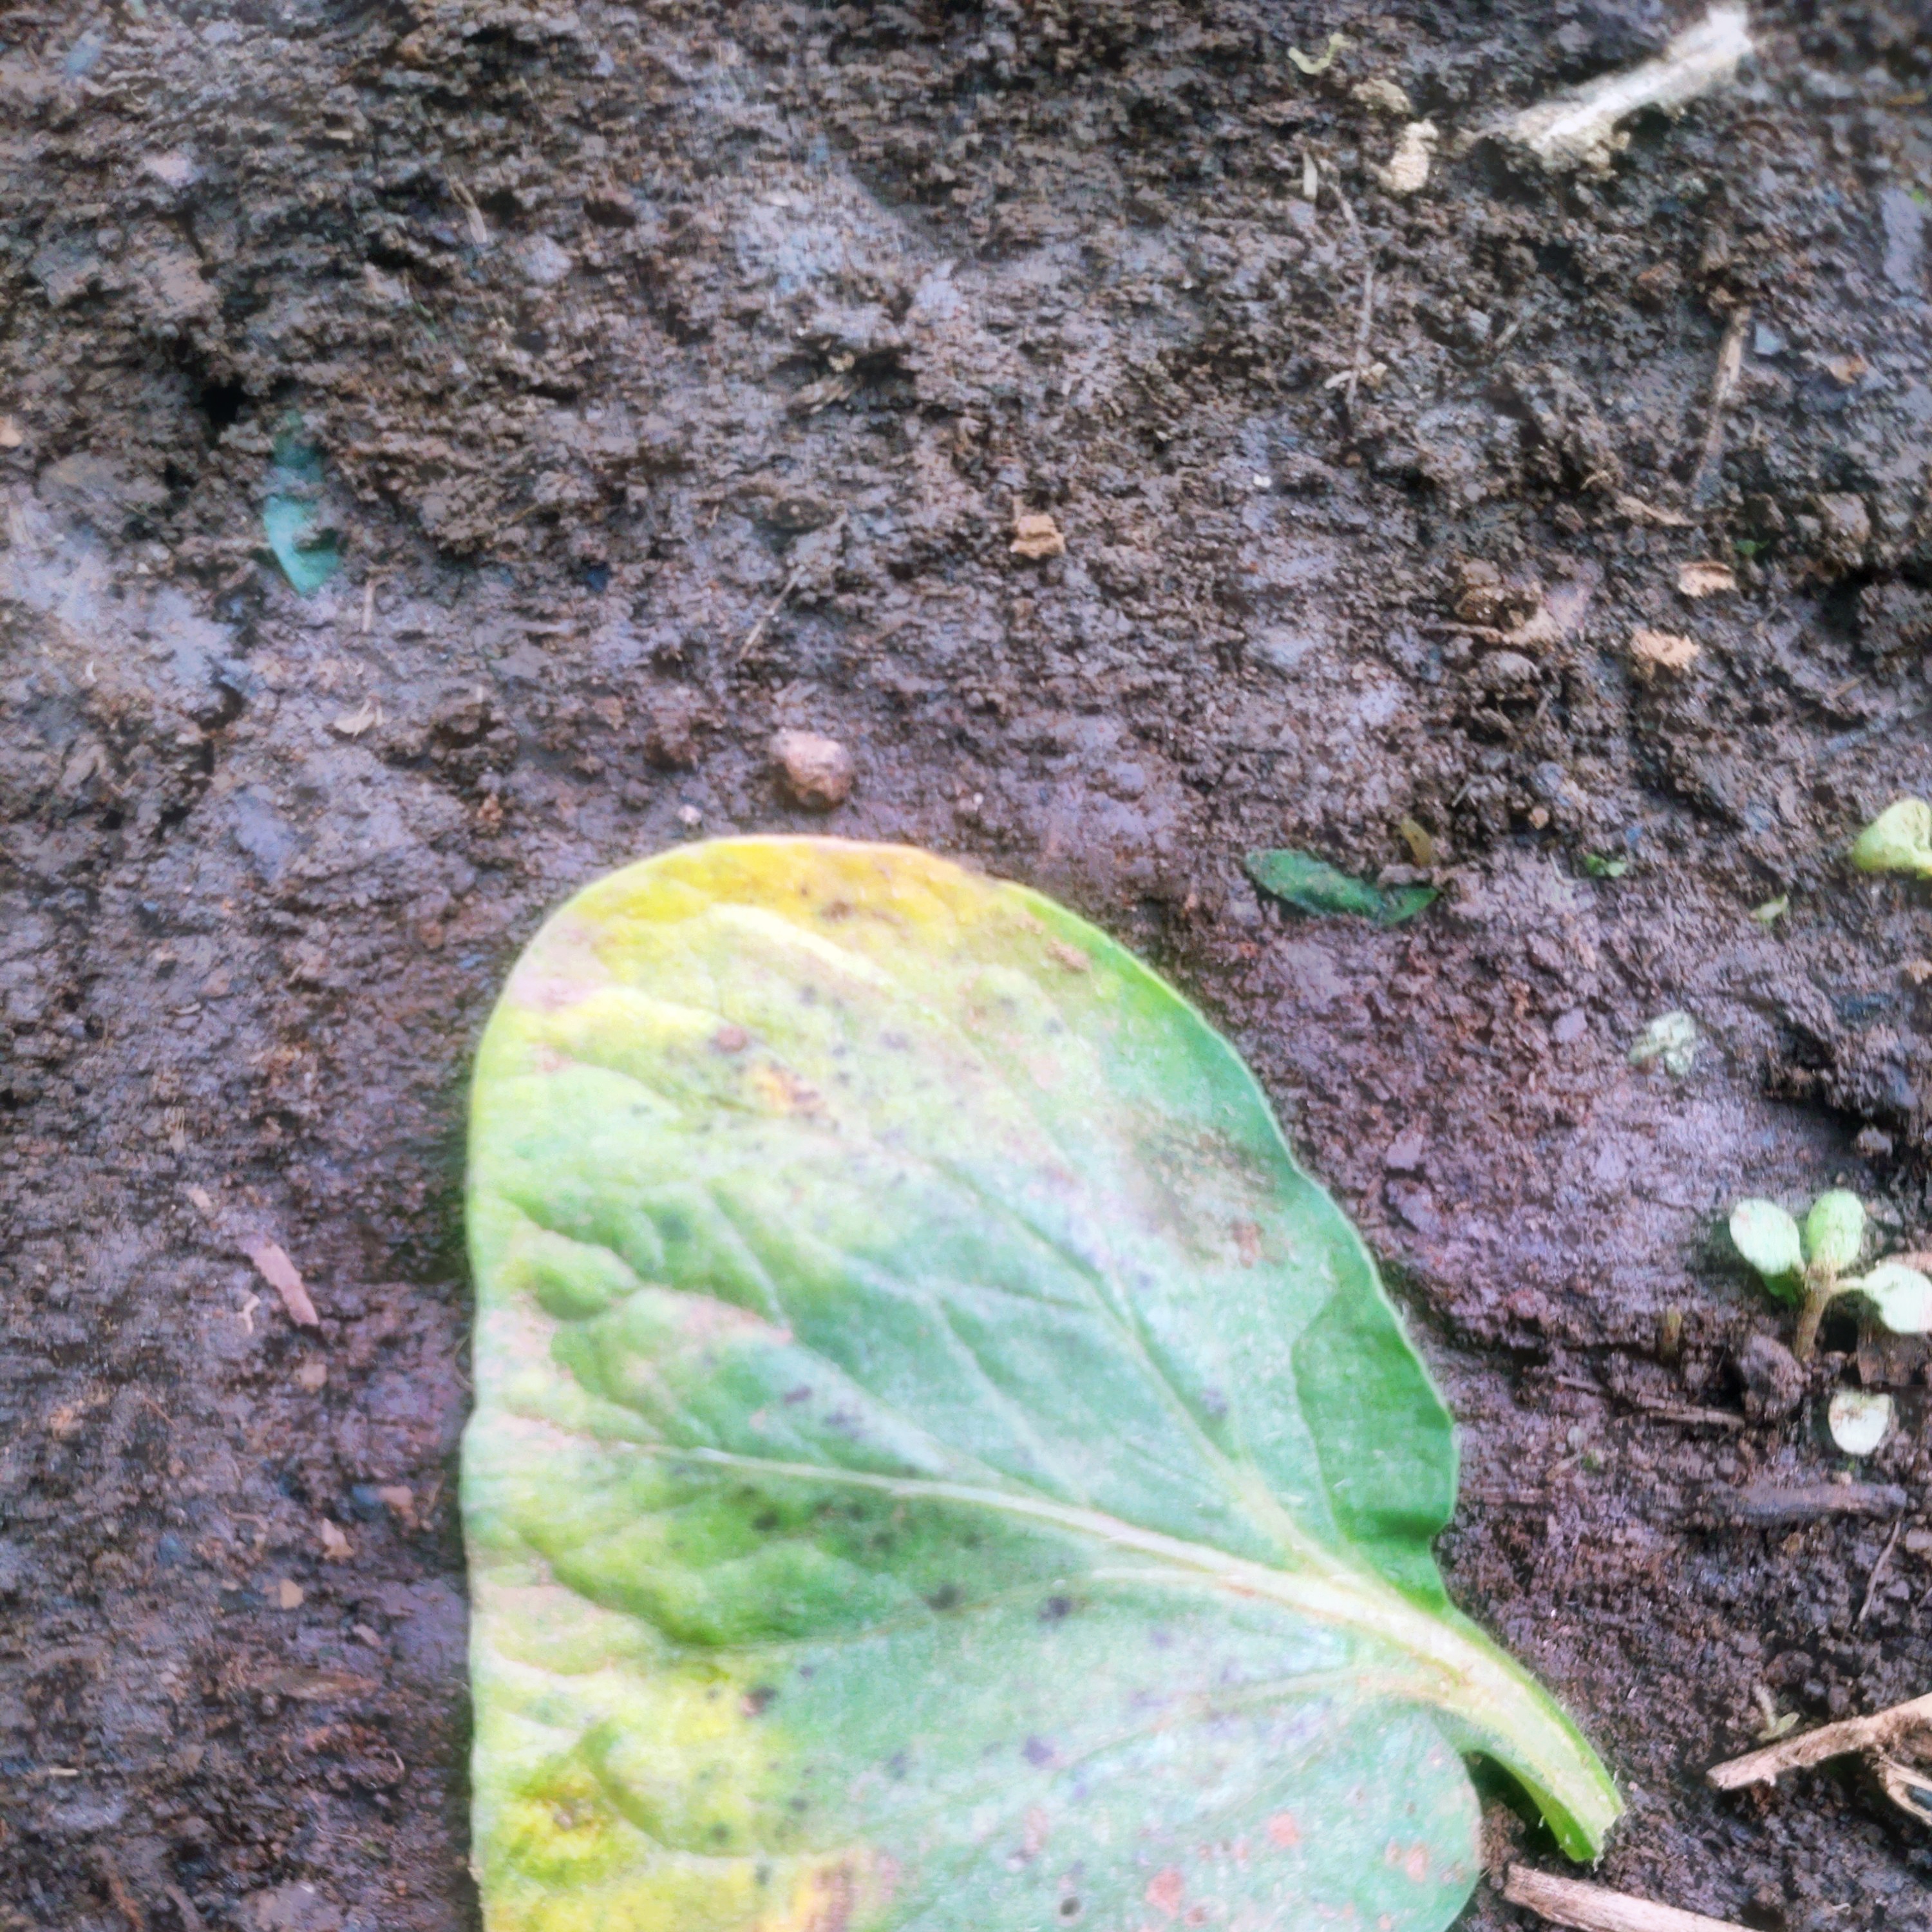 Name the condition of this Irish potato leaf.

late blight
